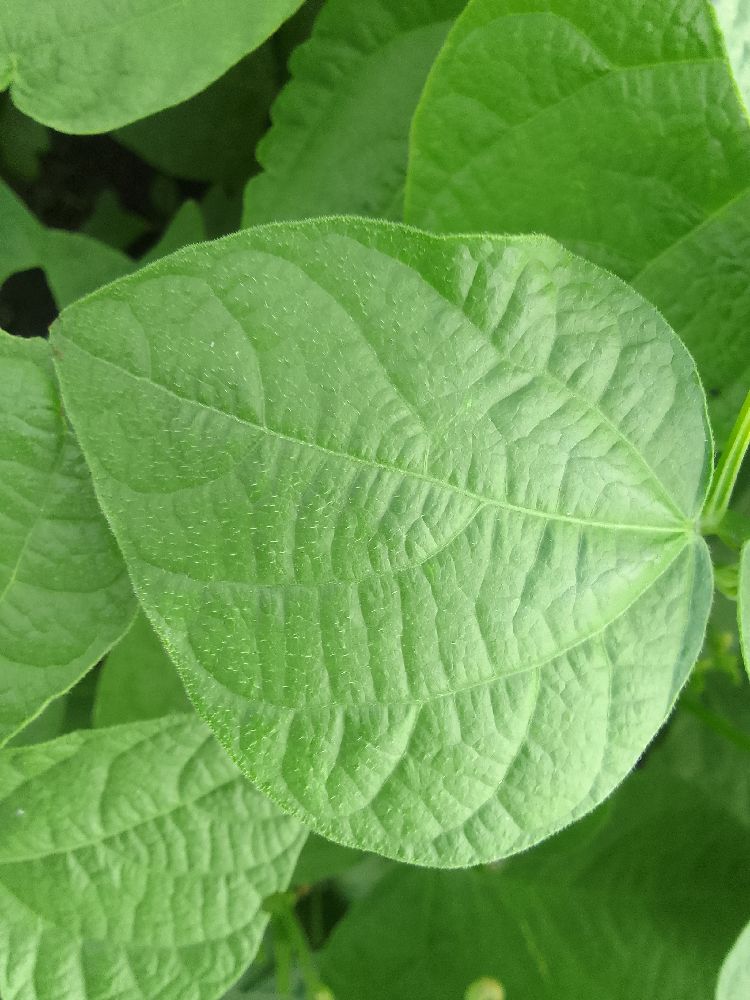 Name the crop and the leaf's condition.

common bean, healthy
